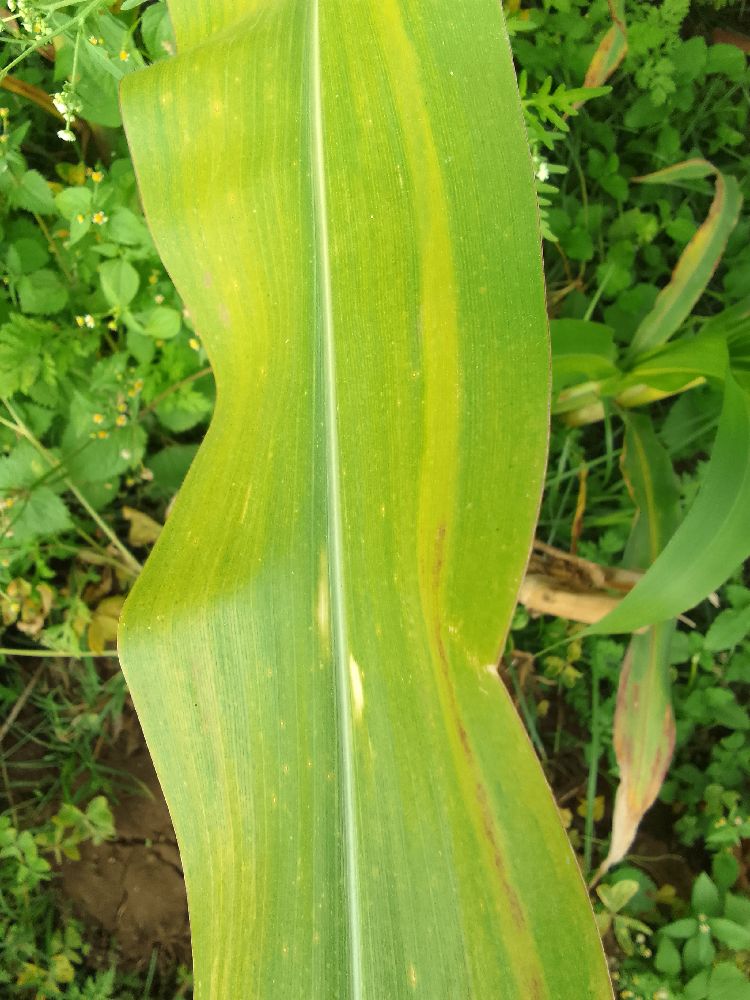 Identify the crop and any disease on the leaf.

maize, maize lethal necrosis
